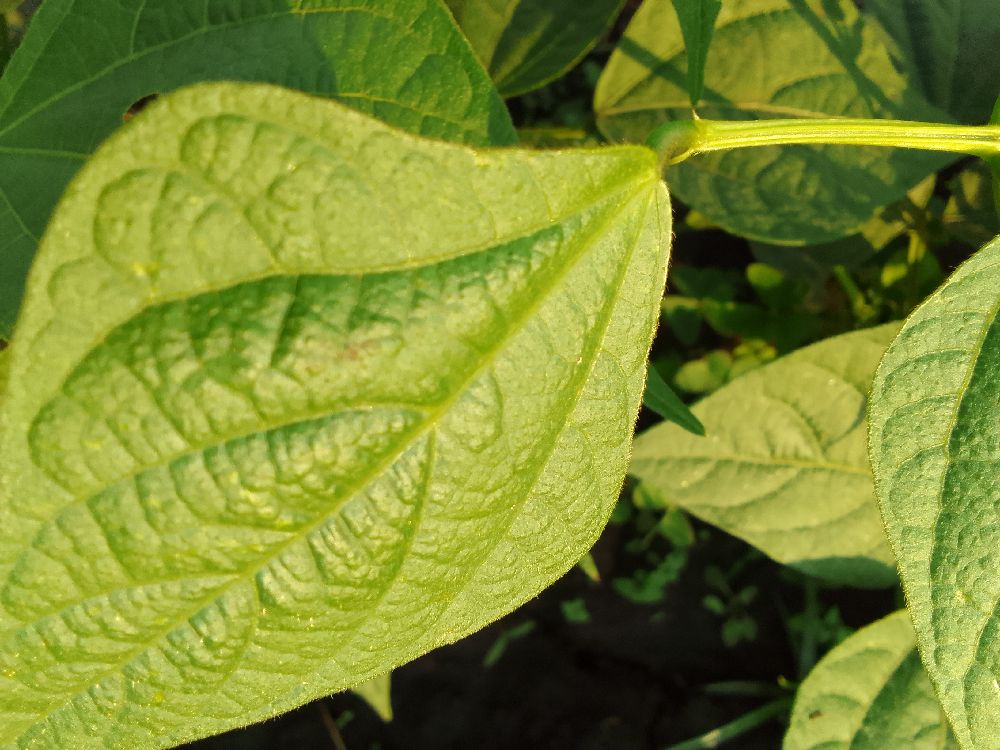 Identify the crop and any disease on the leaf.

common bean, healthy
